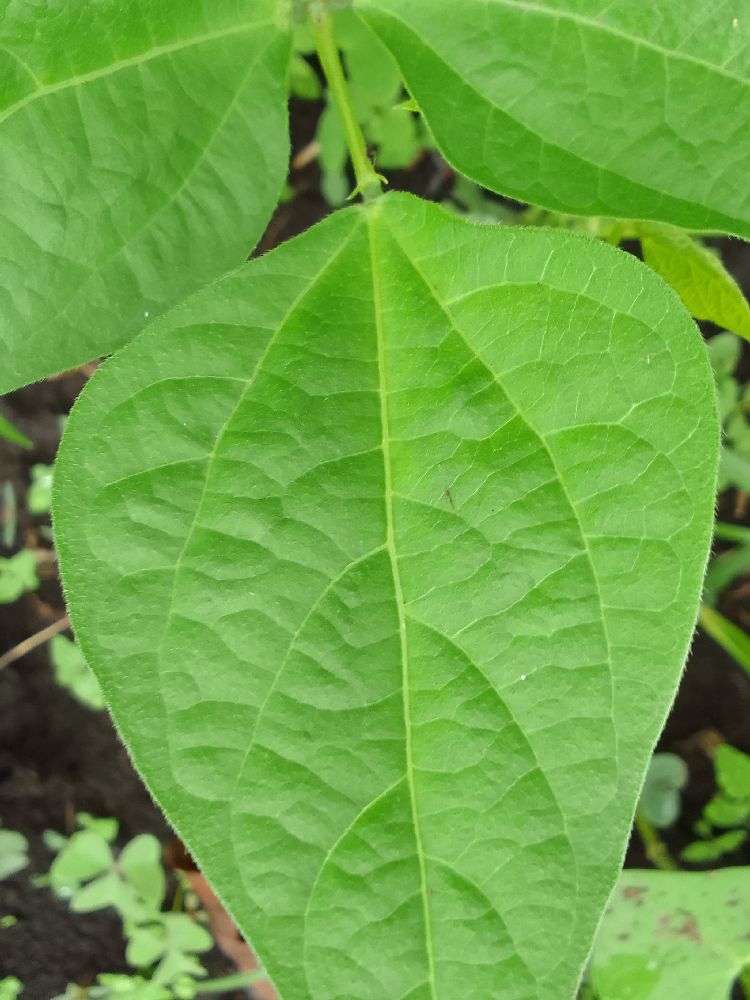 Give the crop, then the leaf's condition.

common bean, healthy
